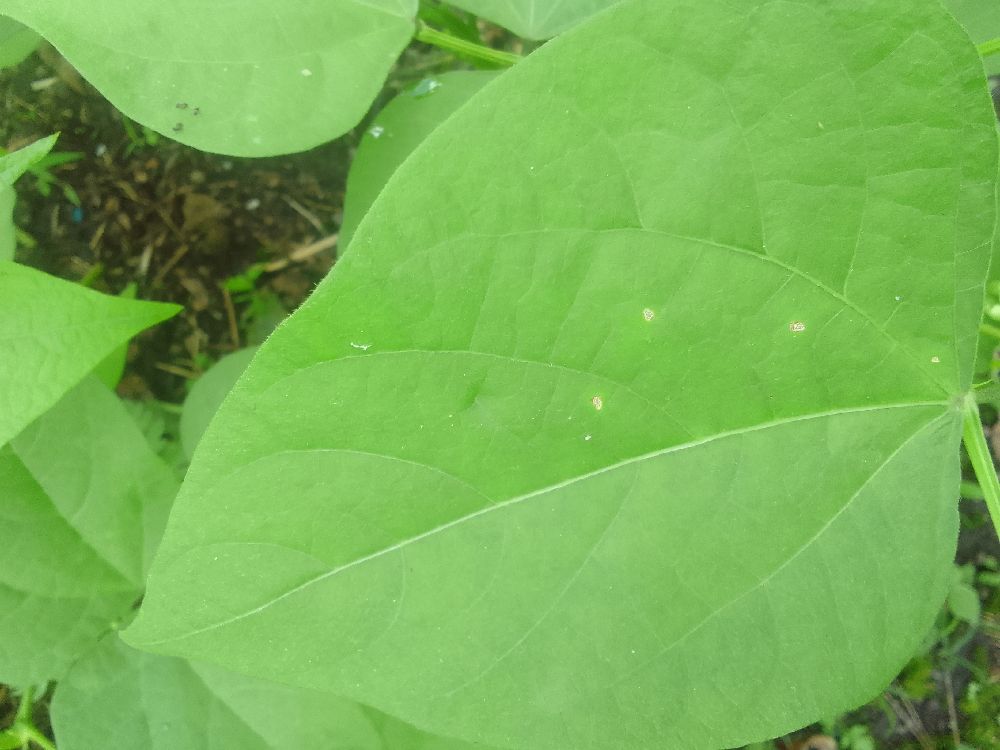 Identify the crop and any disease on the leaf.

common bean, healthy
